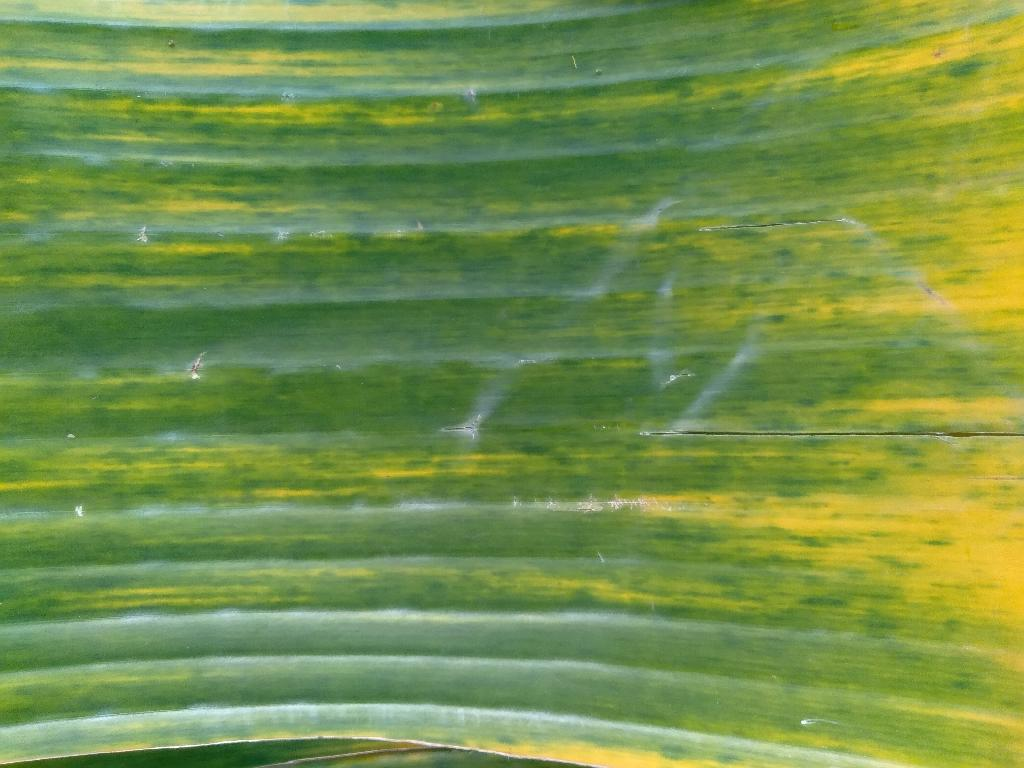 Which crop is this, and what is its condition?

banana, fusarium wilt race 1
